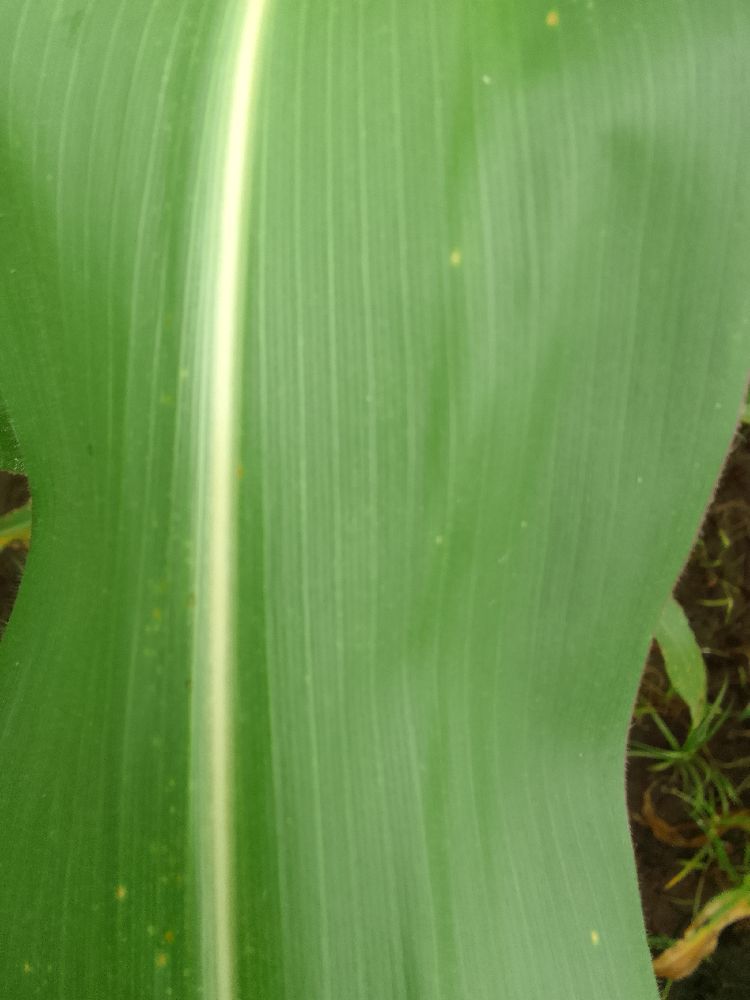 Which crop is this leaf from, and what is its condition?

maize, healthy
